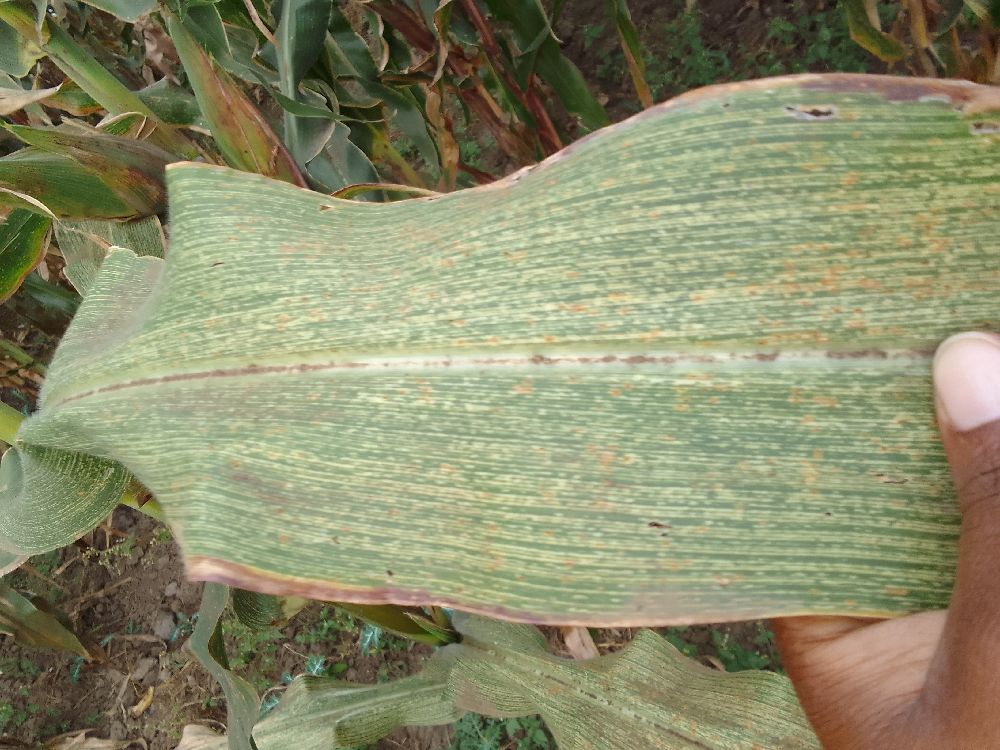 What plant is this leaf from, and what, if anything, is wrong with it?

maize, maize streak virus
